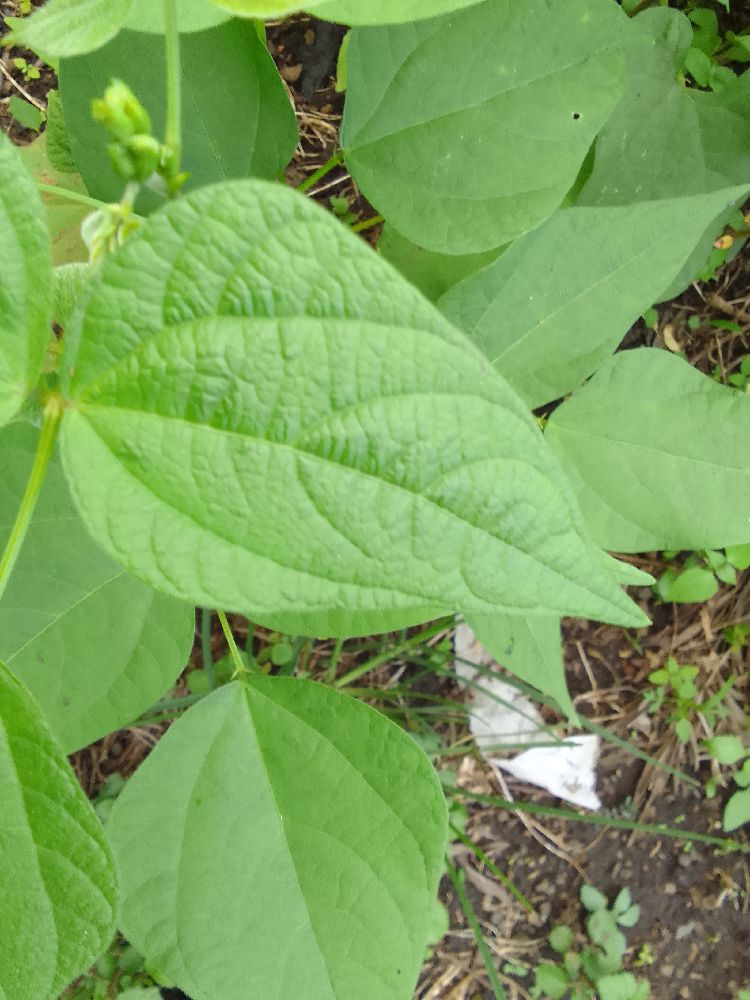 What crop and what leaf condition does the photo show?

common bean, healthy
